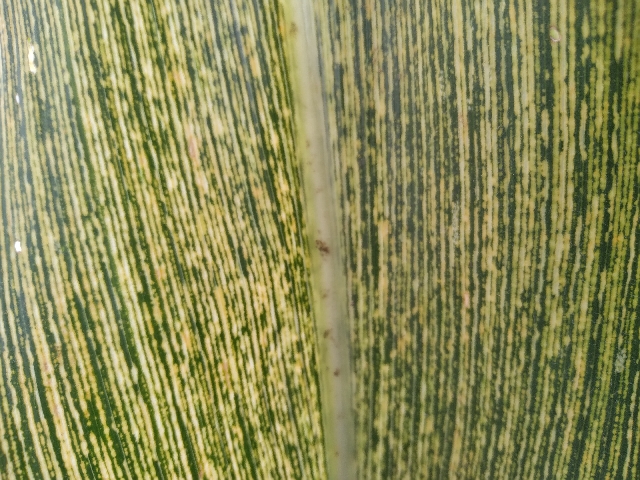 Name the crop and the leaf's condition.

maize, maize streak virus
